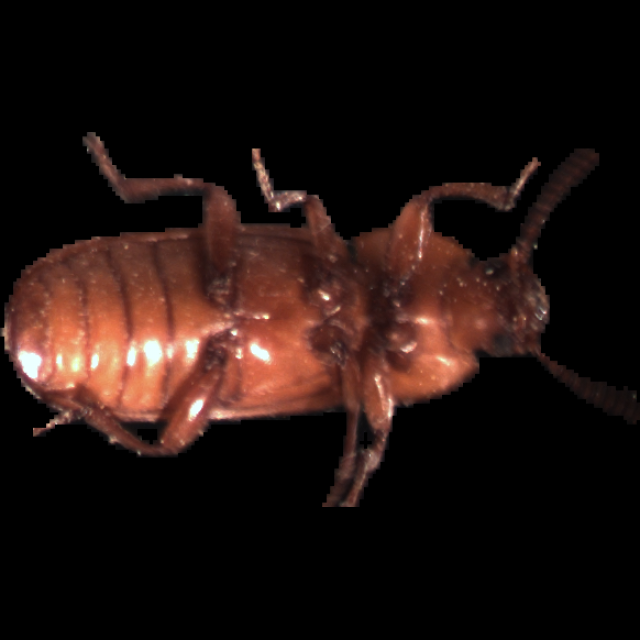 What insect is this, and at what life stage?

mealworm beetle
